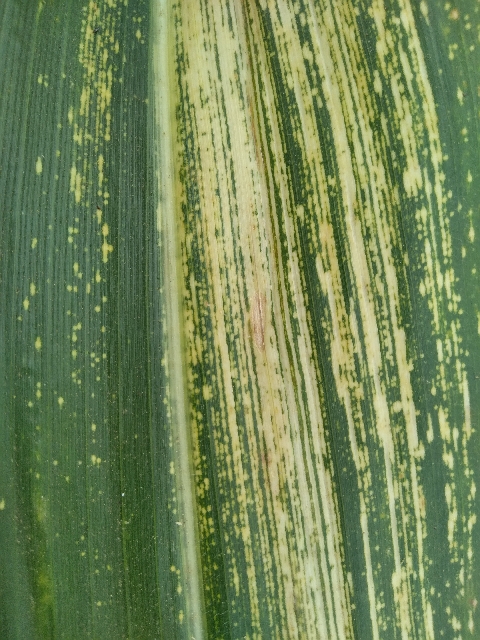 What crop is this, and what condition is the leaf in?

maize, maize streak virus
